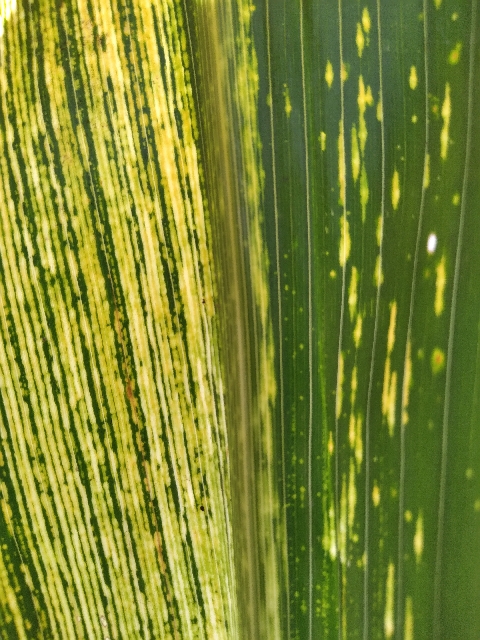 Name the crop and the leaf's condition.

maize, maize streak virus
